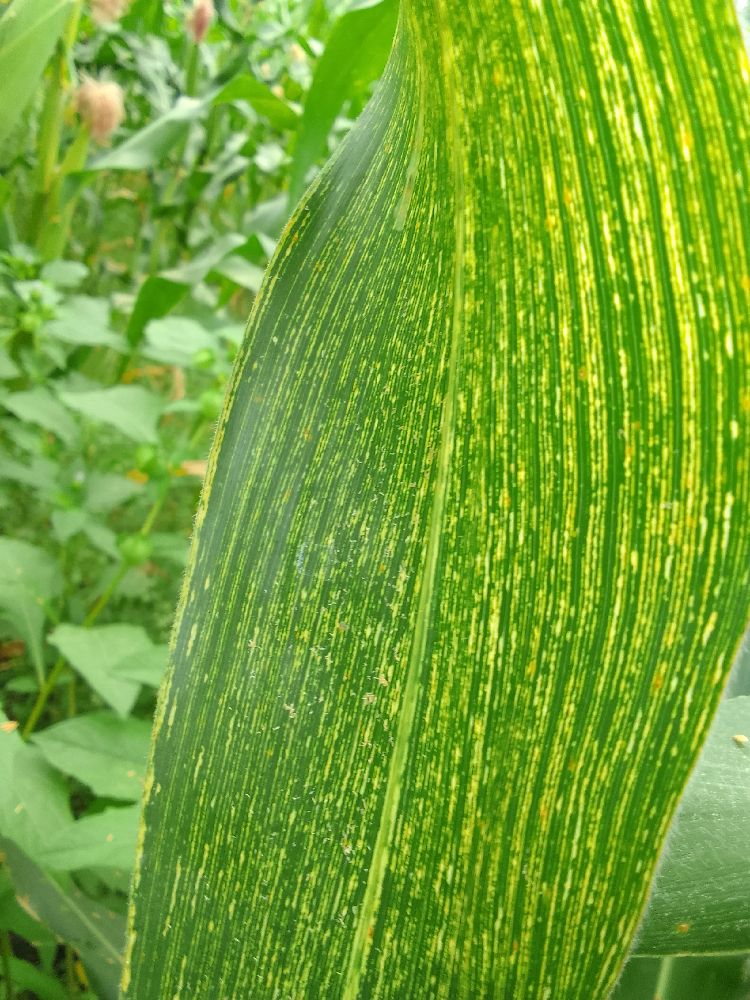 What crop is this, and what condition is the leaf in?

maize, maize streak virus
